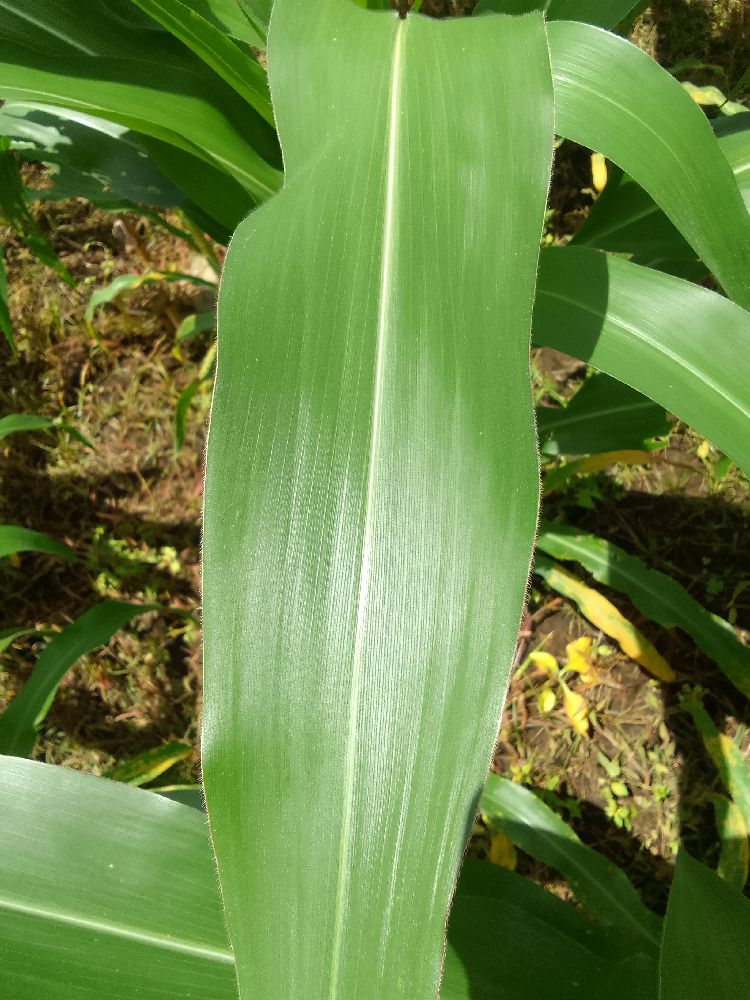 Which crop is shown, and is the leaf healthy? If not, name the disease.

maize, healthy
